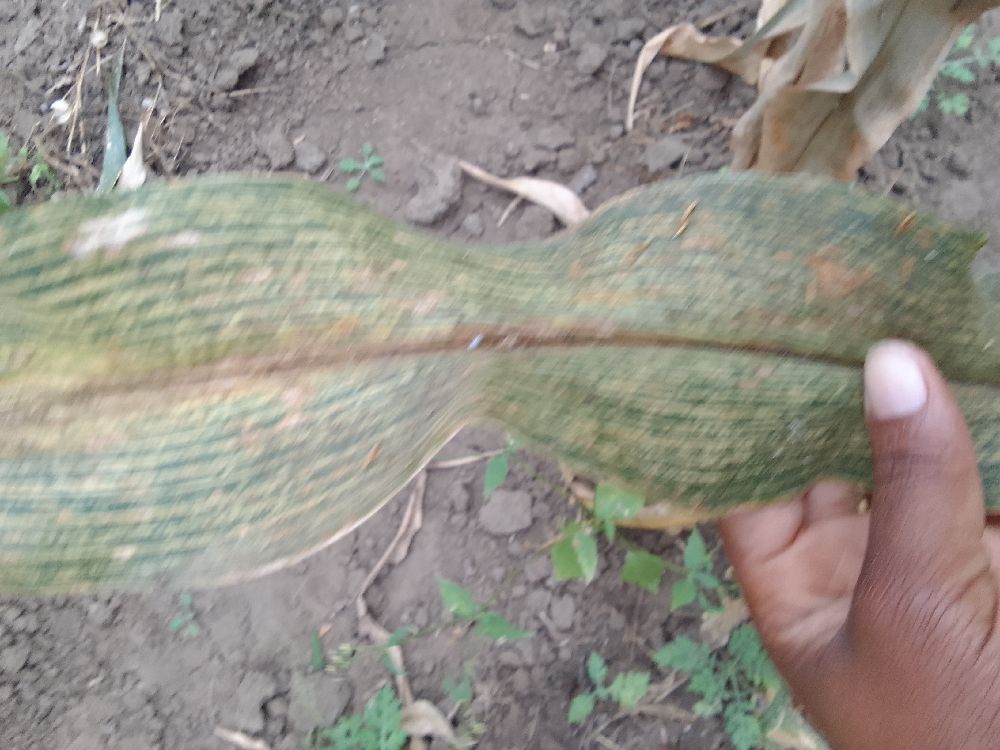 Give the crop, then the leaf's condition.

maize, maize streak virus
